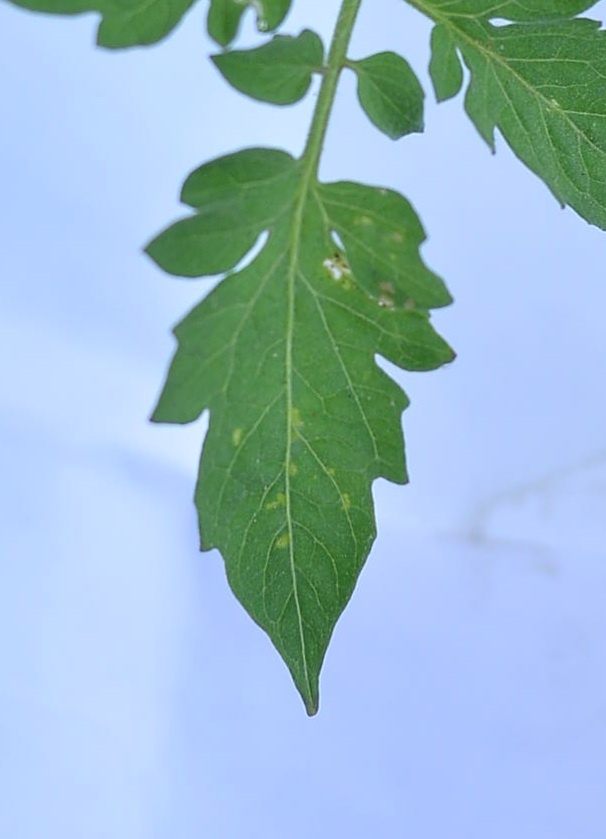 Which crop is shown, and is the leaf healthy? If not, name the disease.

tomato, infected
